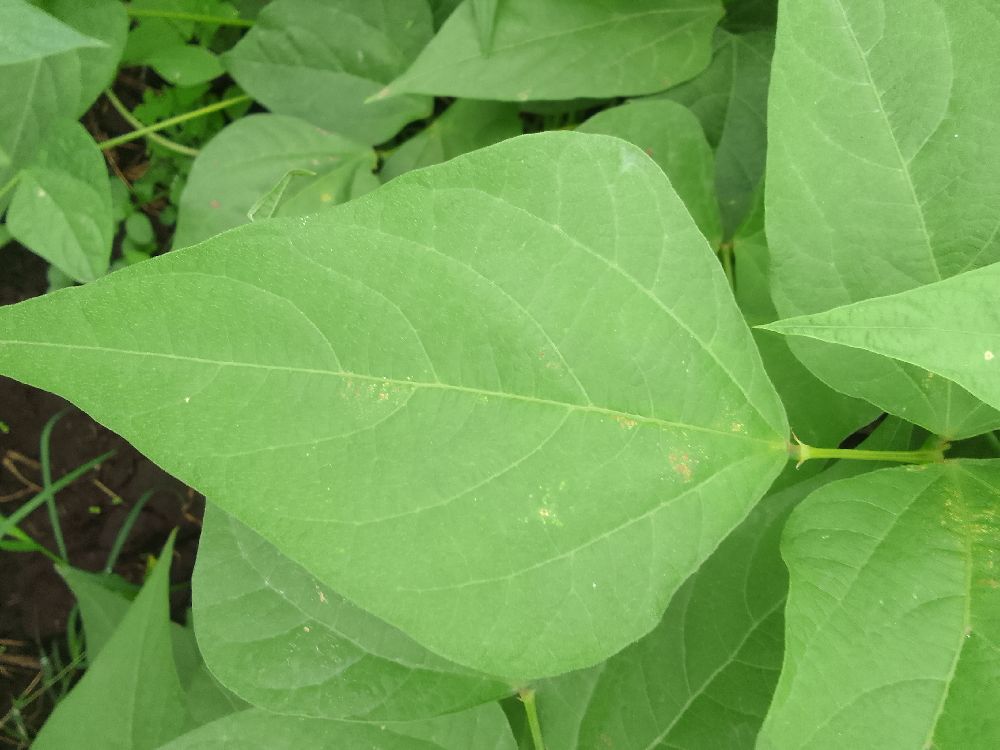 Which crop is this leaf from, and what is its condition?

common bean, healthy
